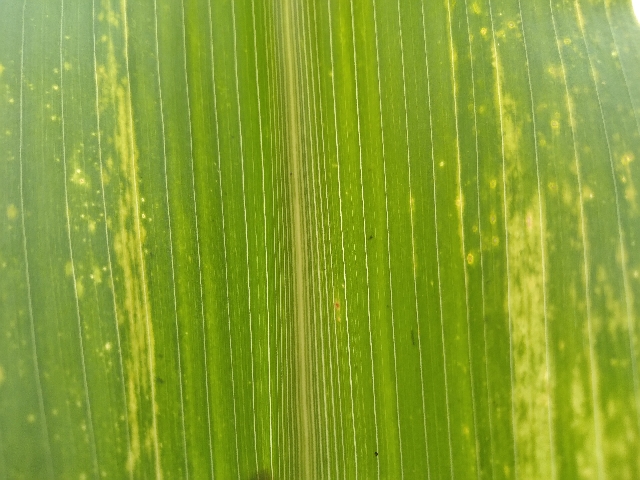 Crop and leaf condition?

maize, maize lethal necrosis
